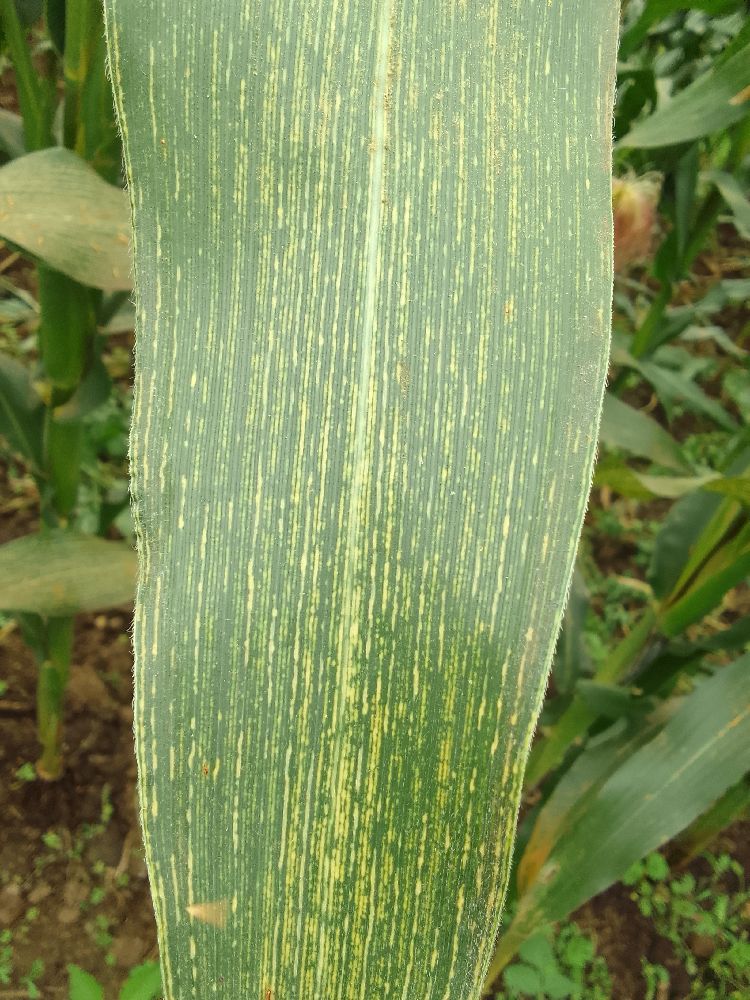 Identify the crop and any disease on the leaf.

maize, maize streak virus
